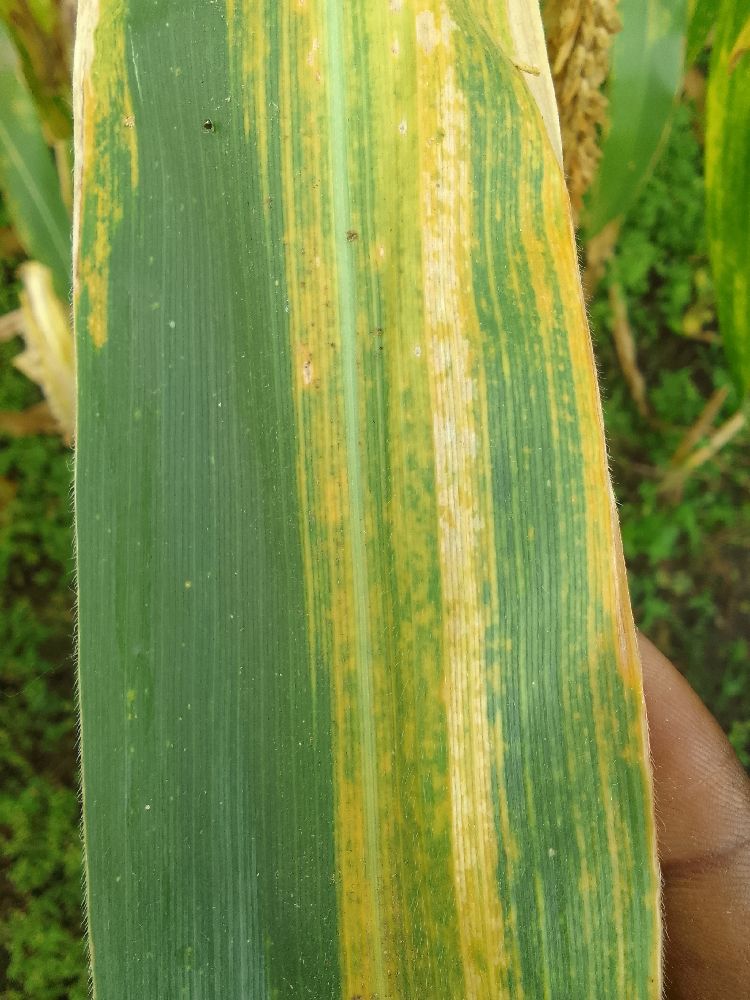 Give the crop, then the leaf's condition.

maize, maize lethal necrosis
